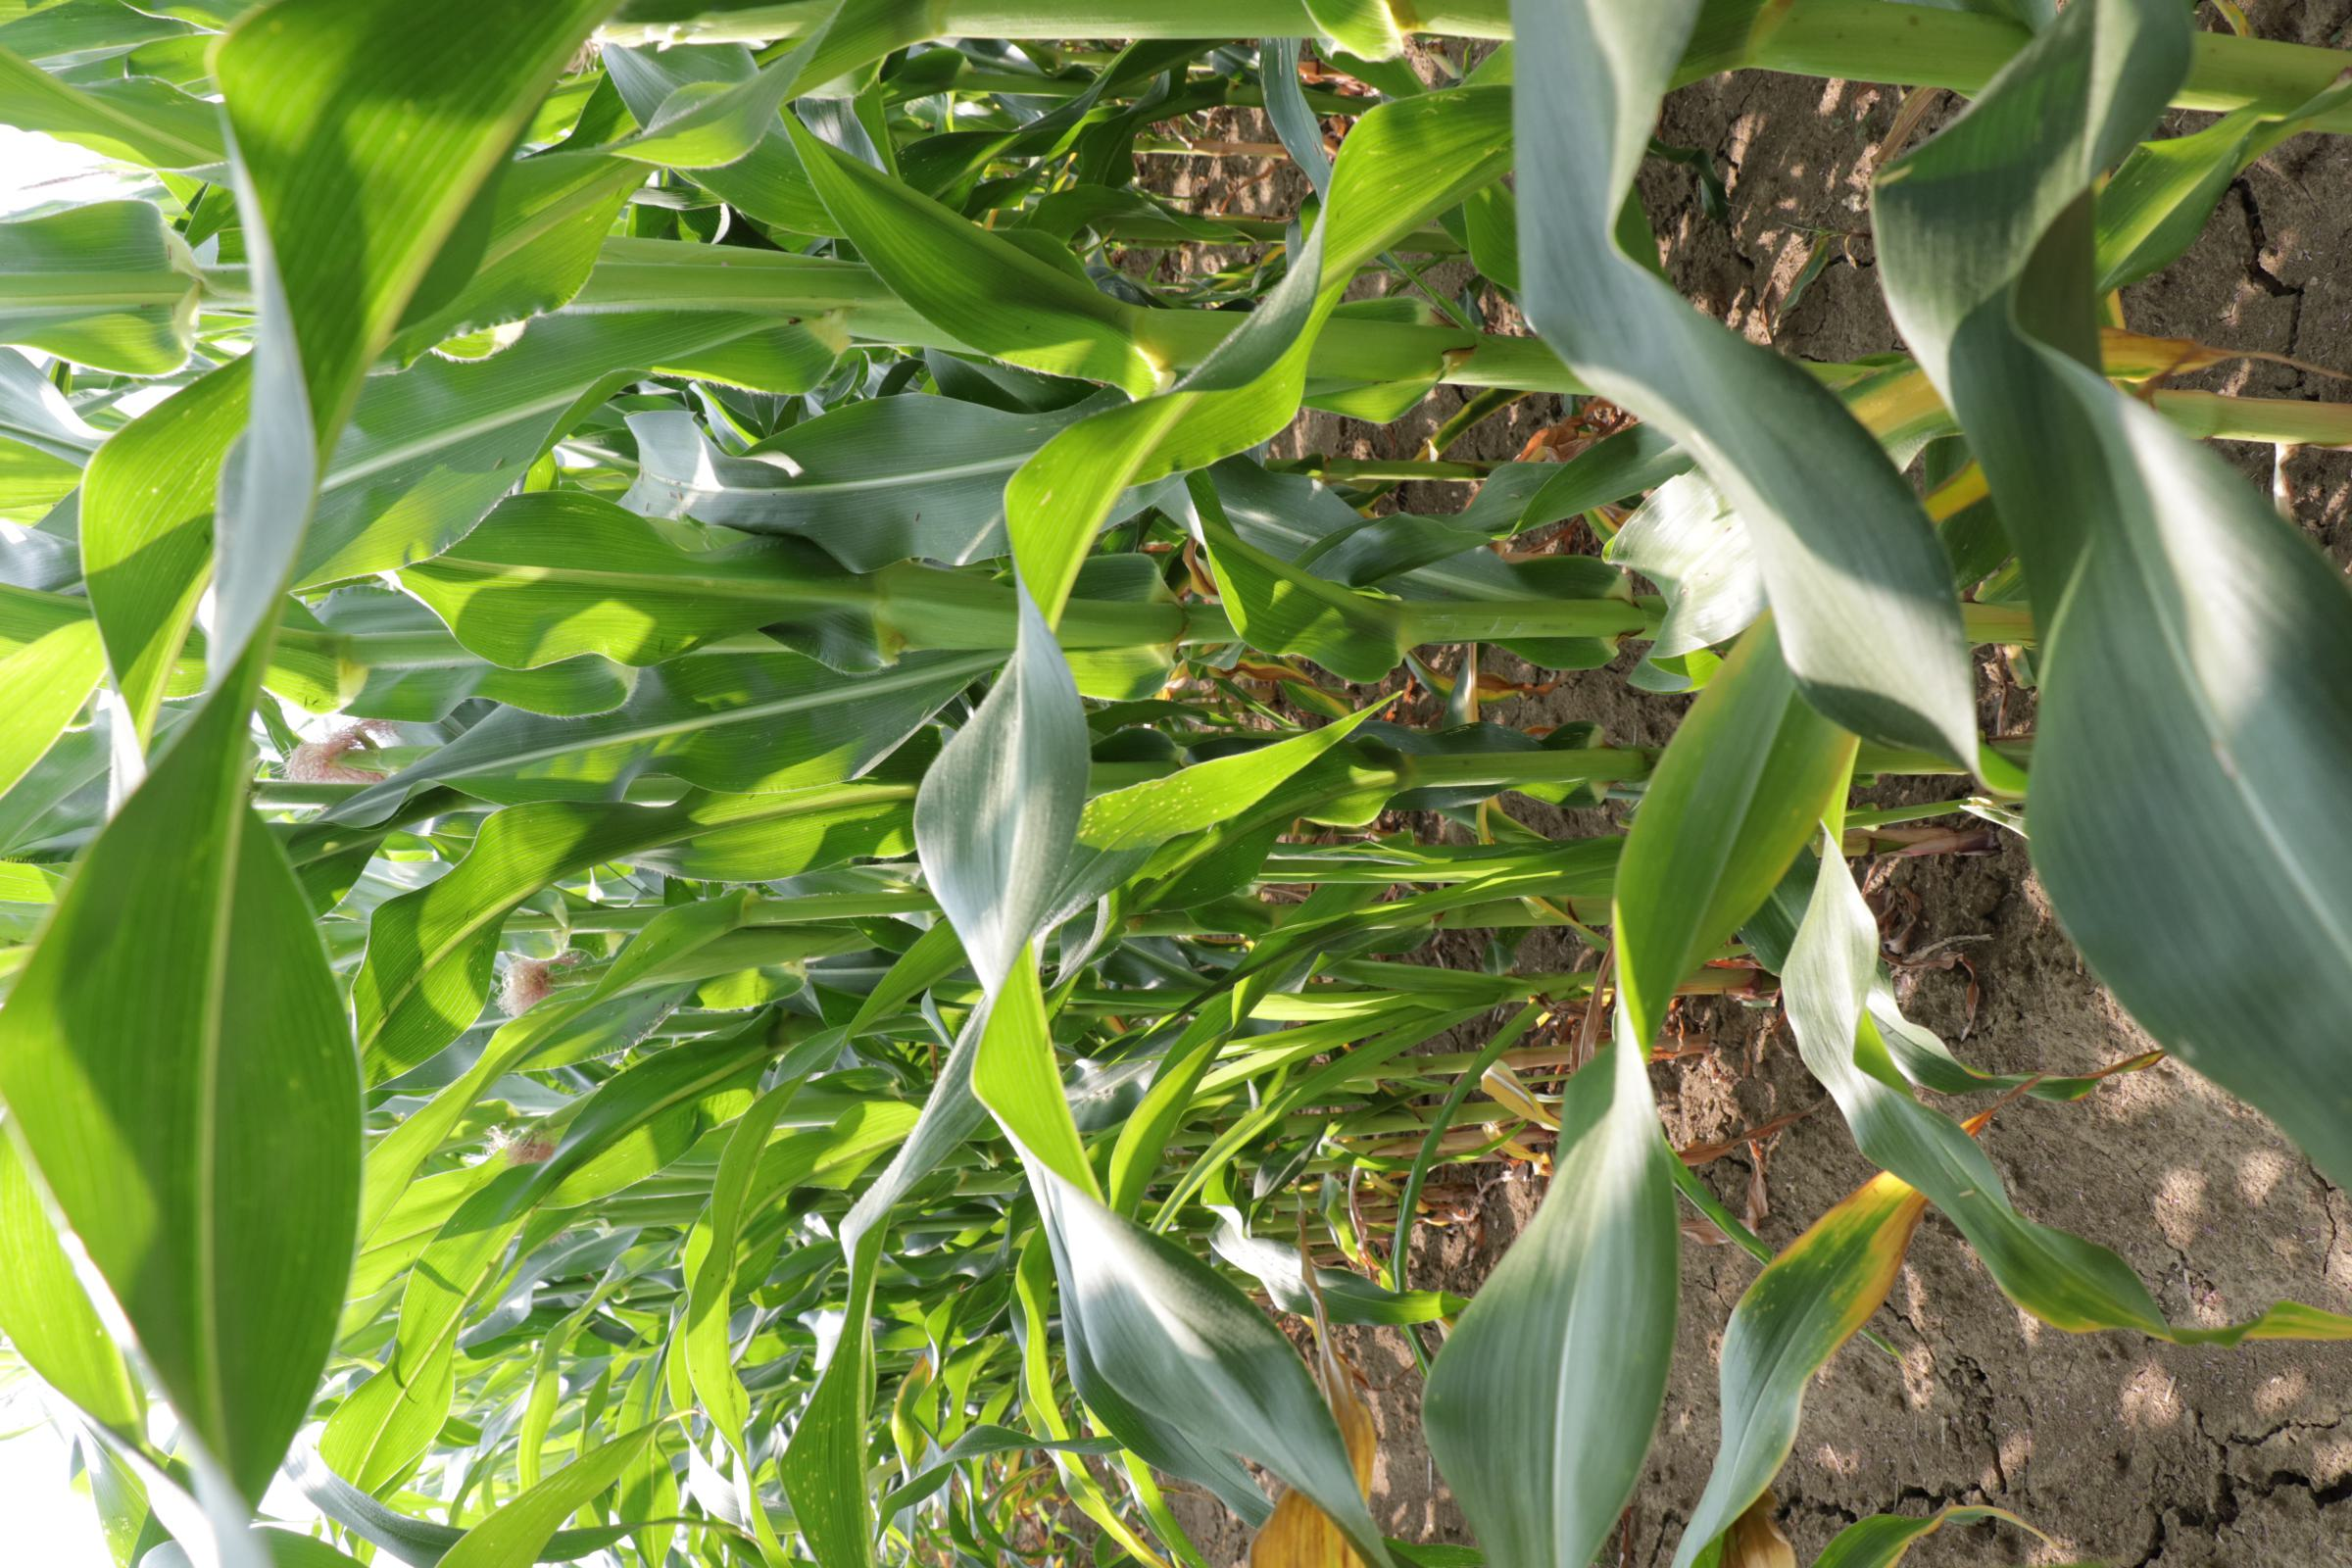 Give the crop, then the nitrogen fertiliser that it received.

maize, reduced nitrogen fertilisation
